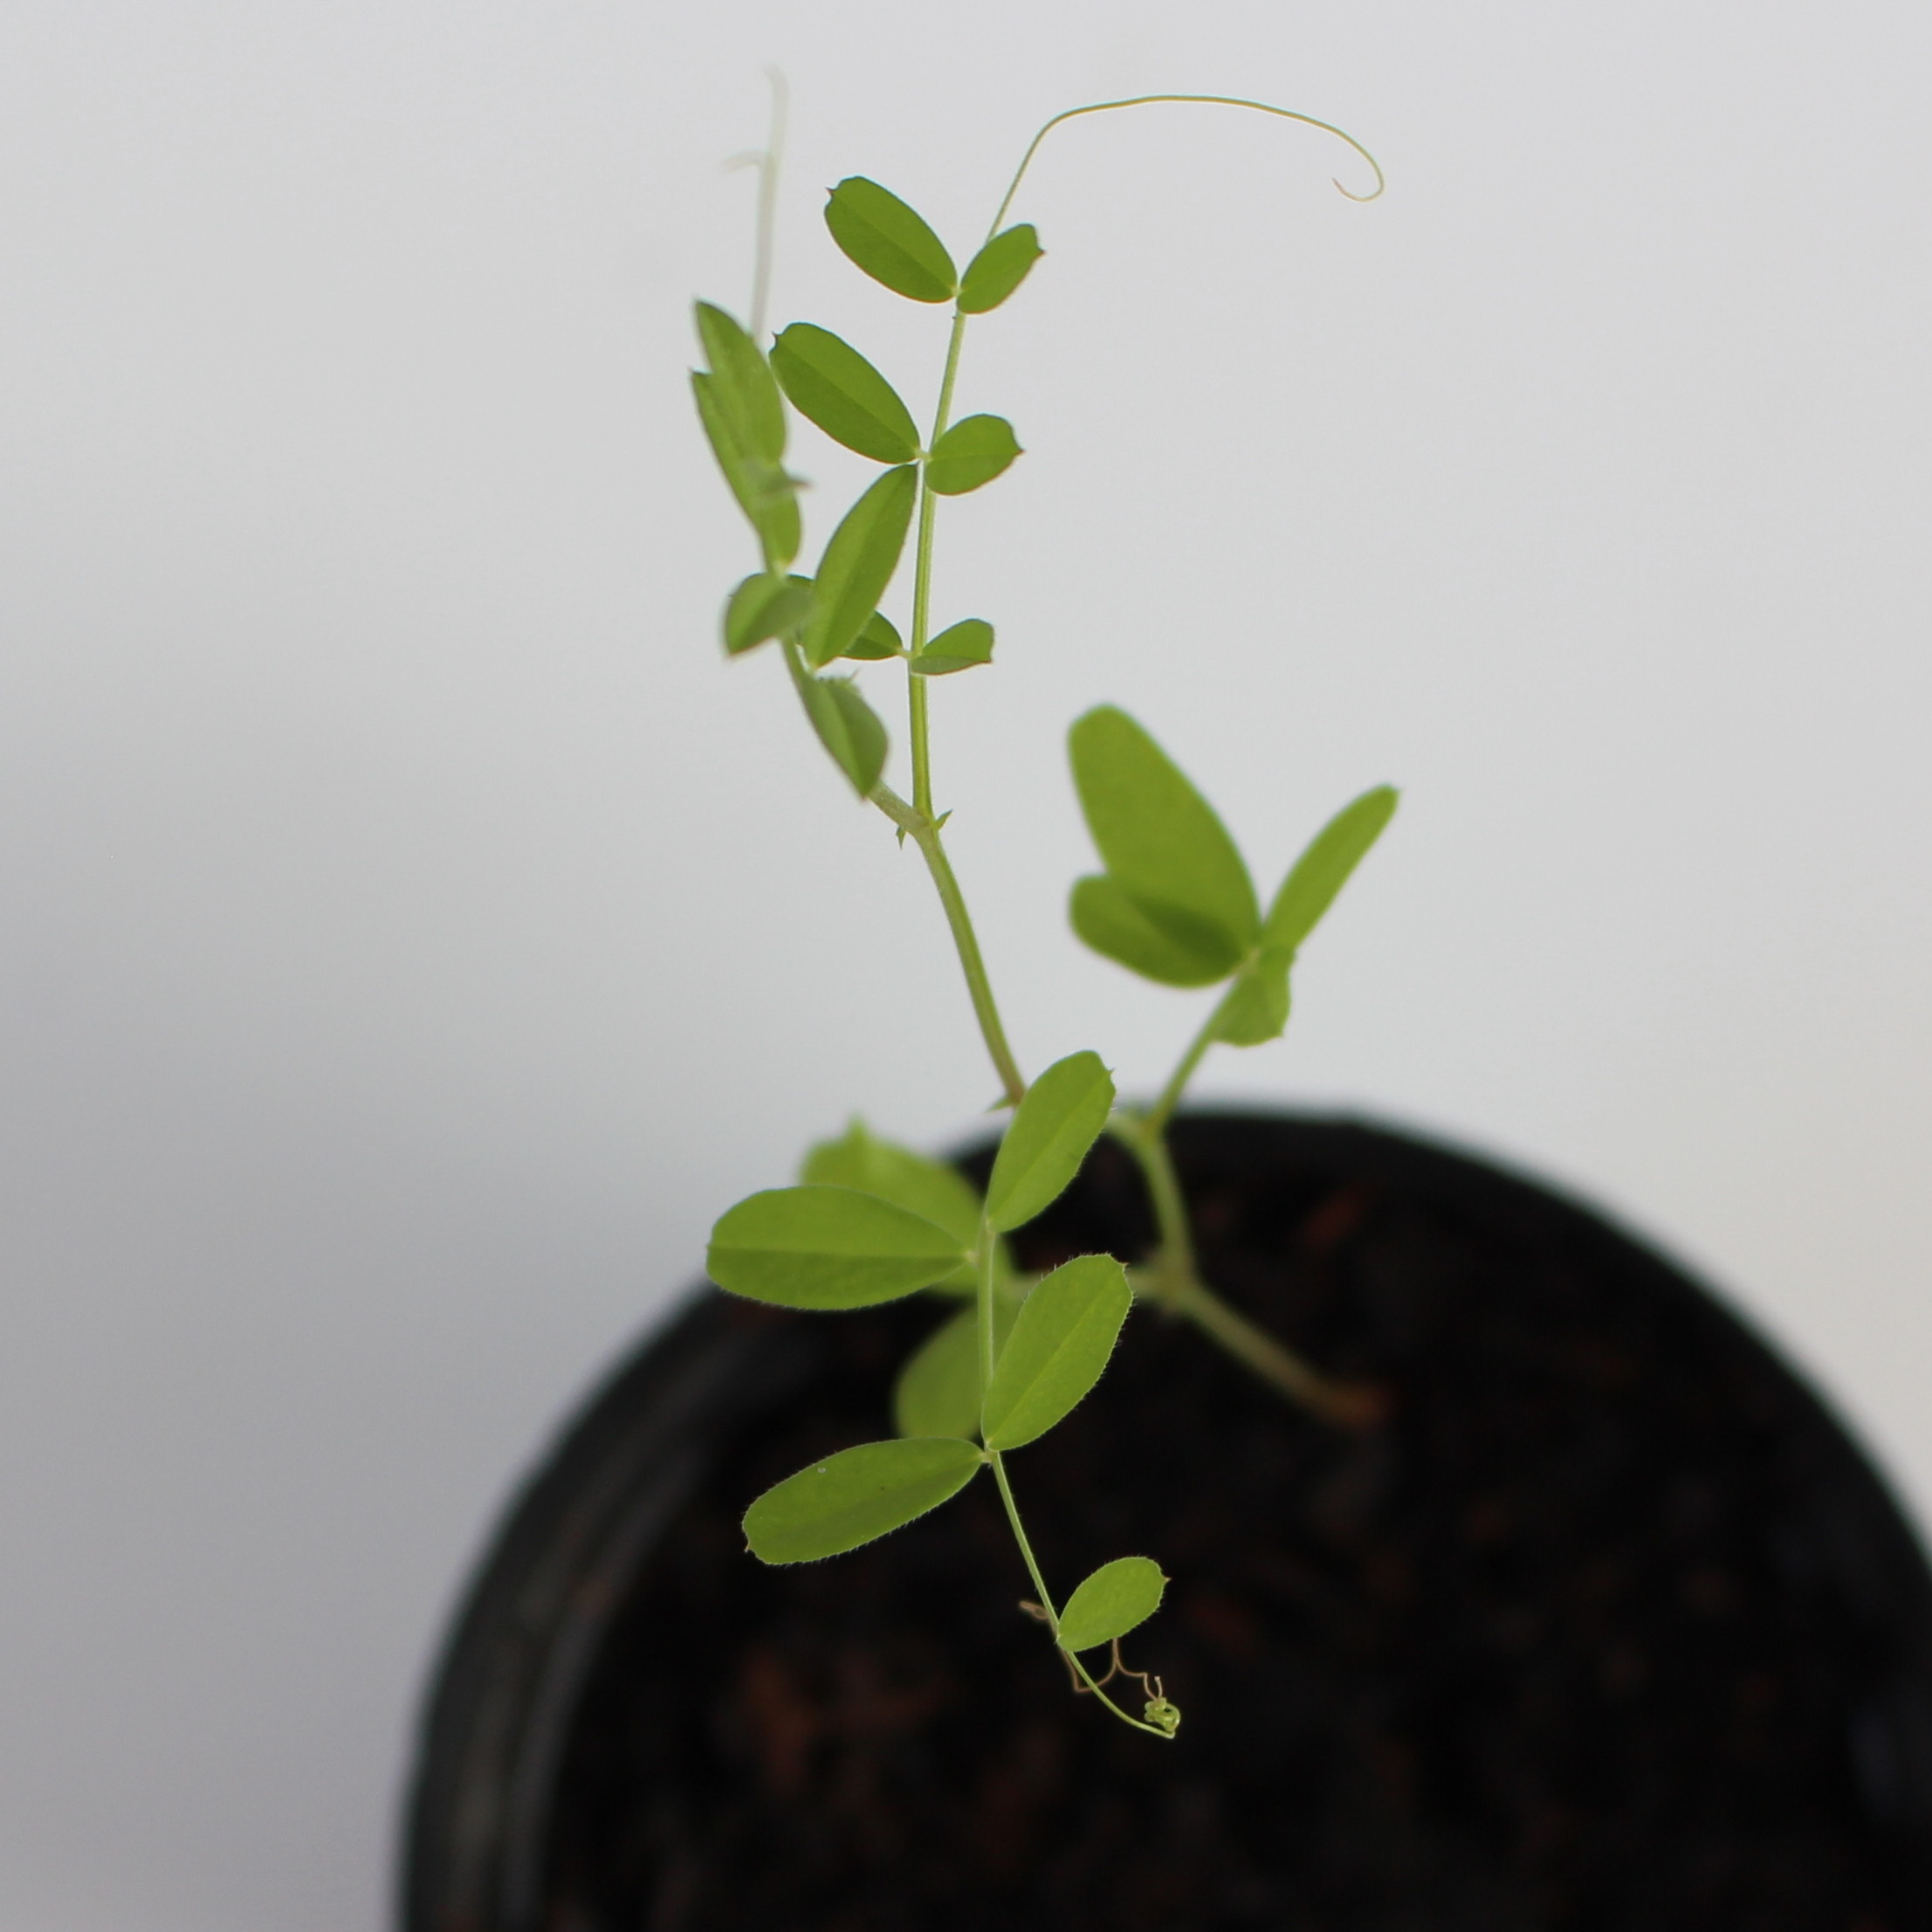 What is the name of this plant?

Vicia sativa
